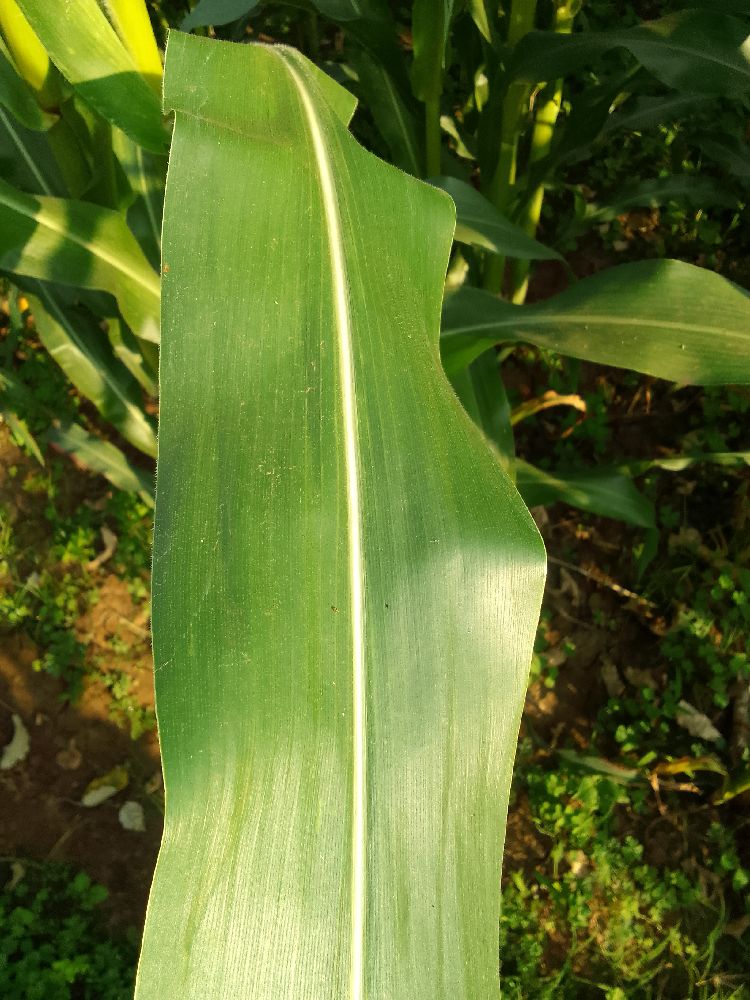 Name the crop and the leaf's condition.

maize, healthy
